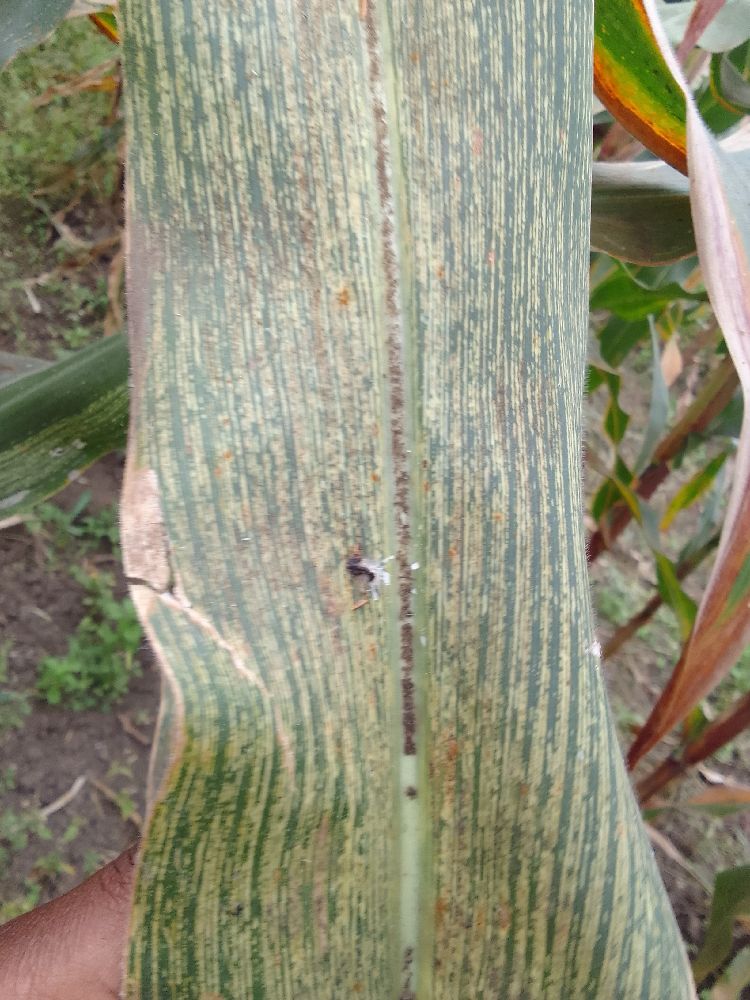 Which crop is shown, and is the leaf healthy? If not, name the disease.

maize, maize streak virus
